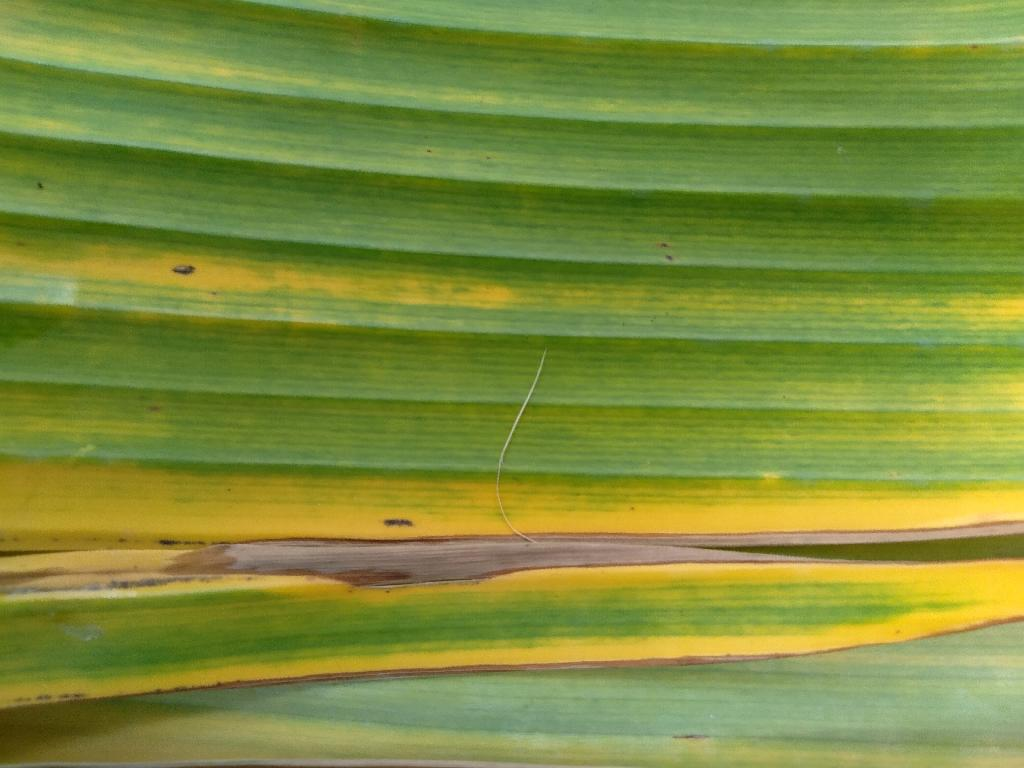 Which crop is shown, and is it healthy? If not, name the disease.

banana, fusarium wilt race 1
